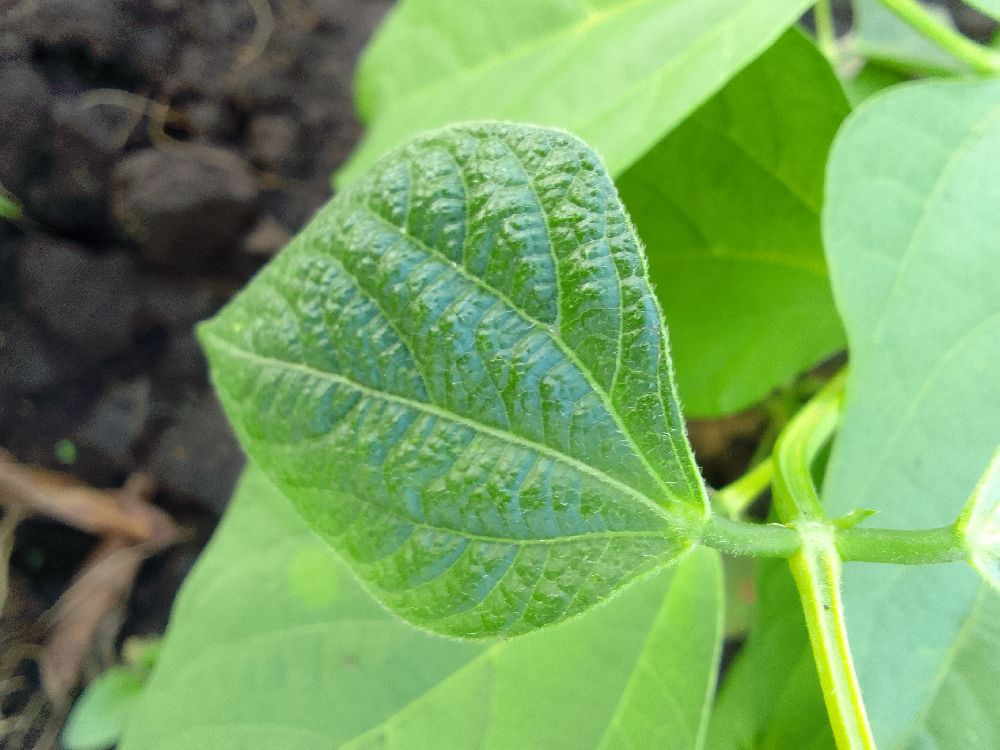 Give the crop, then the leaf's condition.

common bean, healthy
